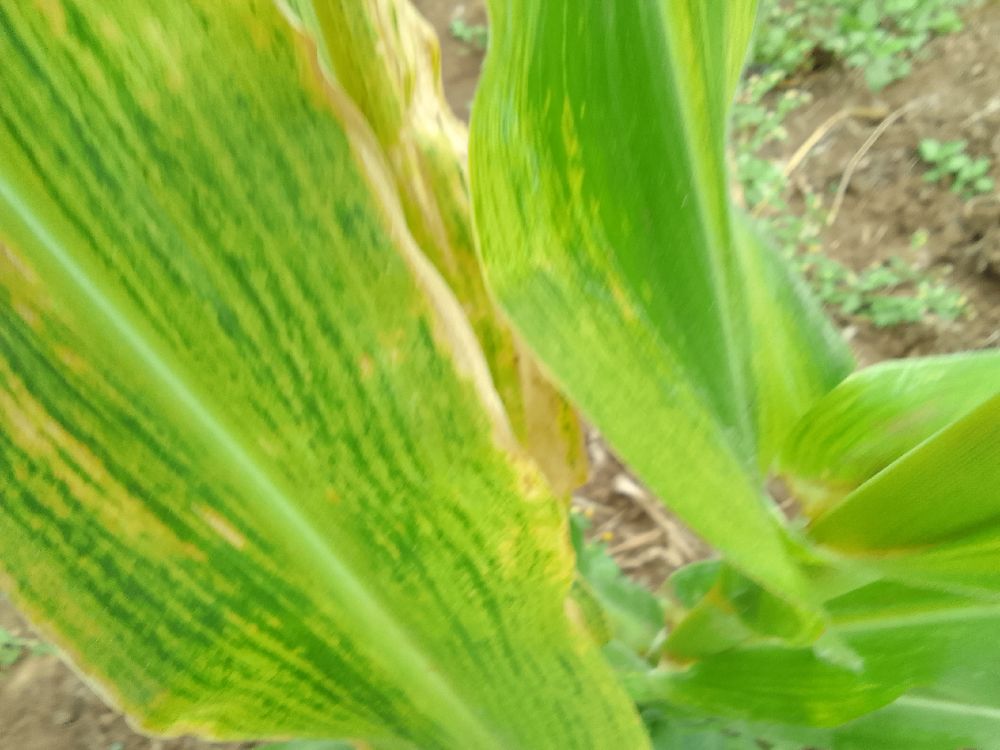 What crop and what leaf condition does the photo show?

maize, maize lethal necrosis
